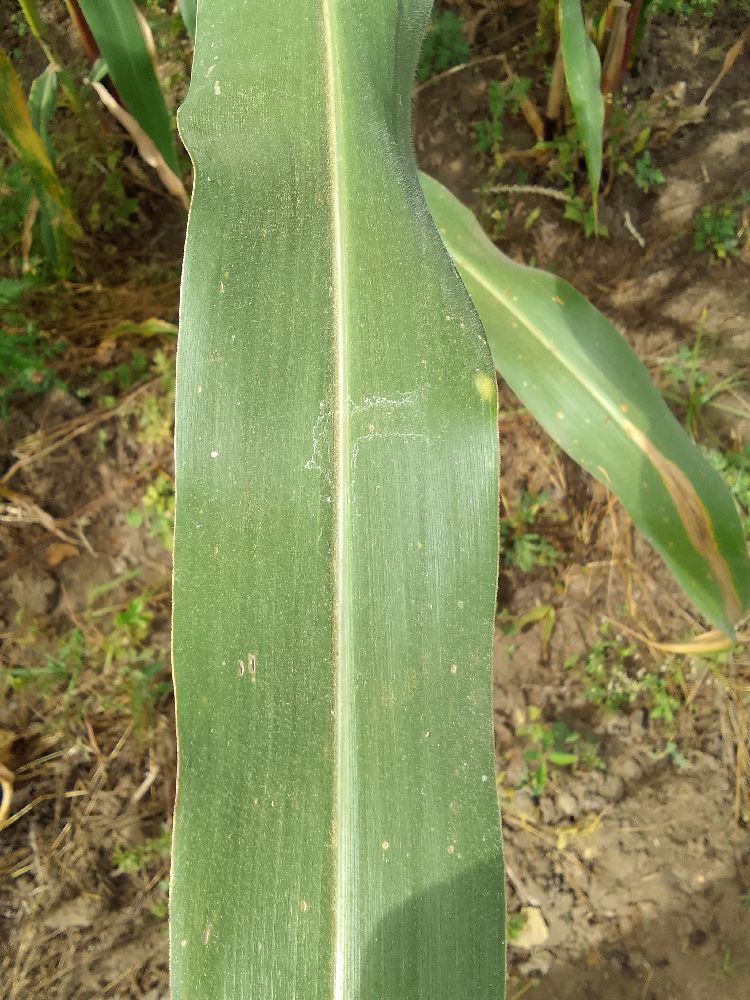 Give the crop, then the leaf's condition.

maize, healthy
